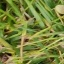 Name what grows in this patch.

grass
